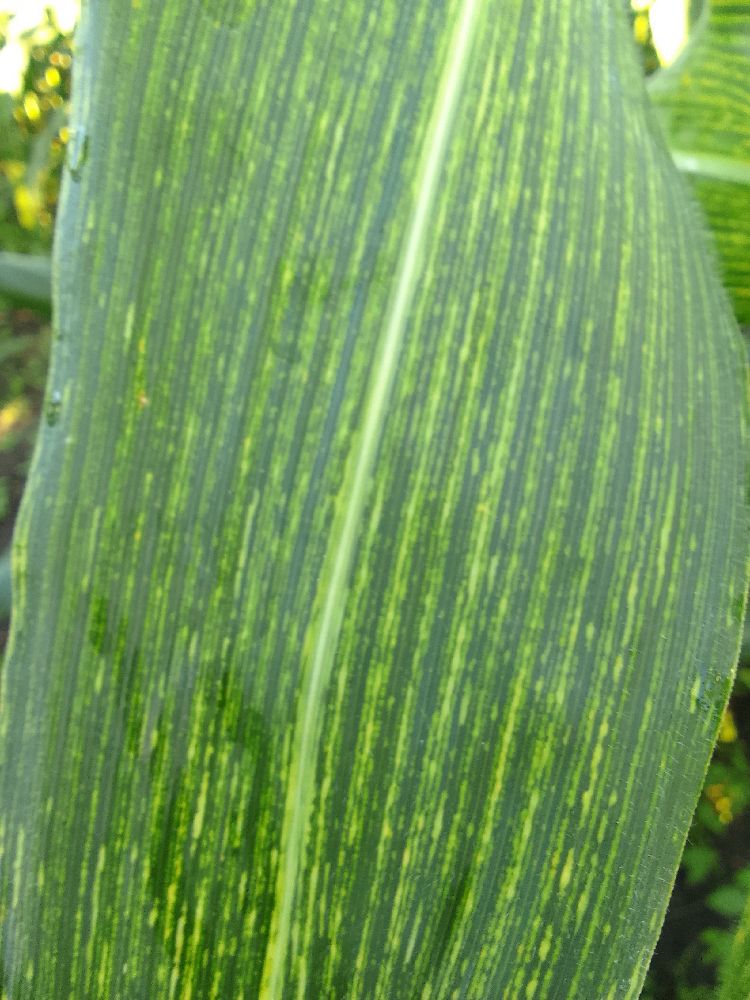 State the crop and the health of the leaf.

maize, maize streak virus
